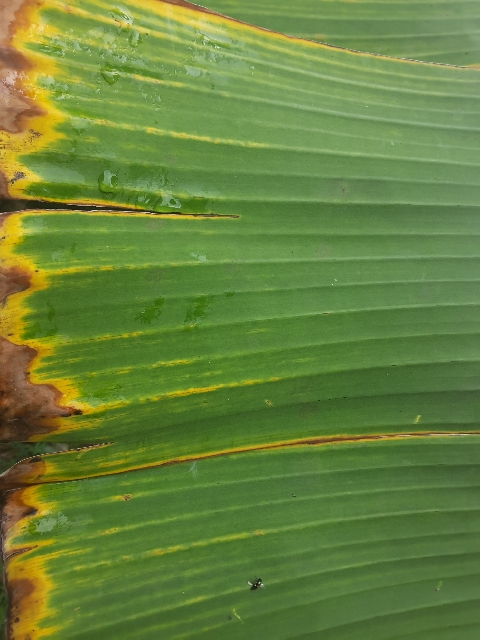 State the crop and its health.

banana, healthy
